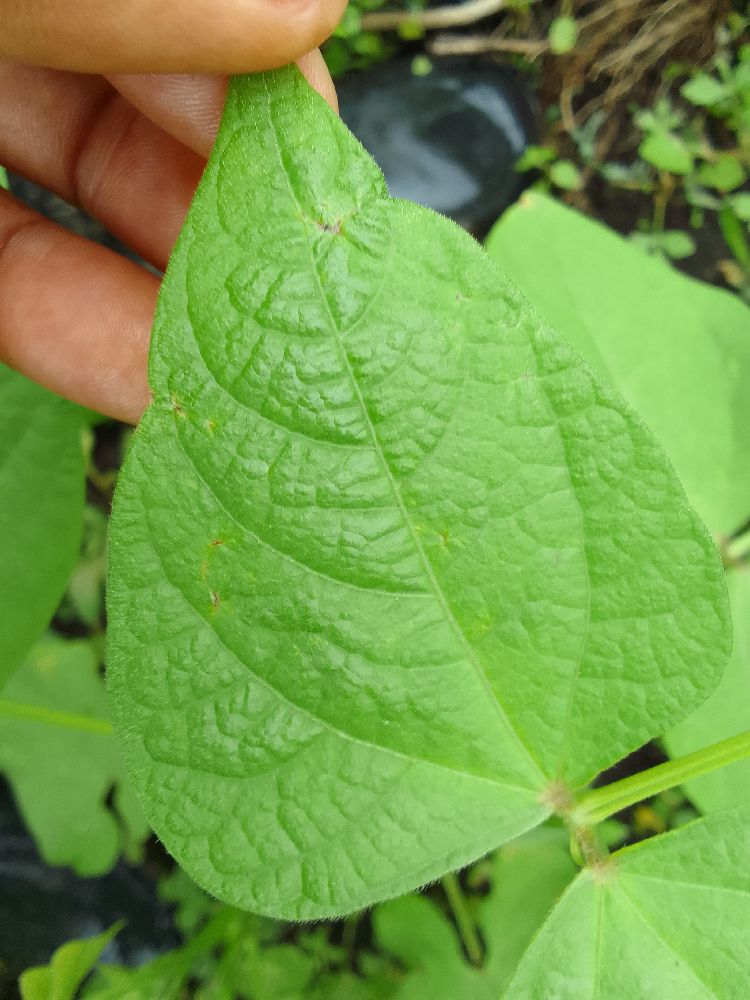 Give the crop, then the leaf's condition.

common bean, healthy
